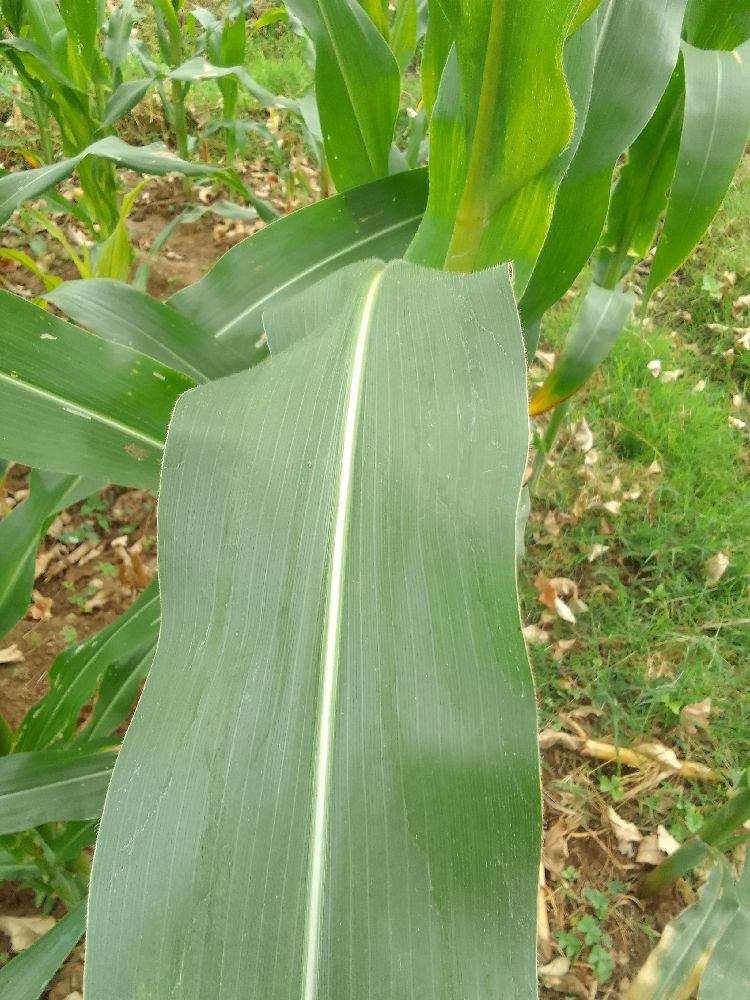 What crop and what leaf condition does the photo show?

maize, healthy
